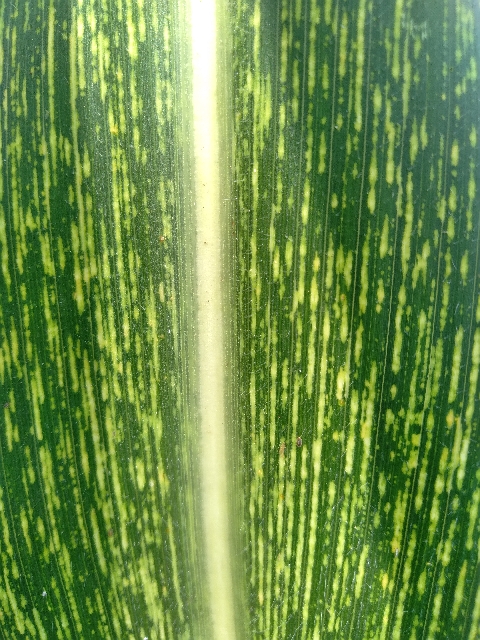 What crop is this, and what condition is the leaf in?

maize, maize streak virus
